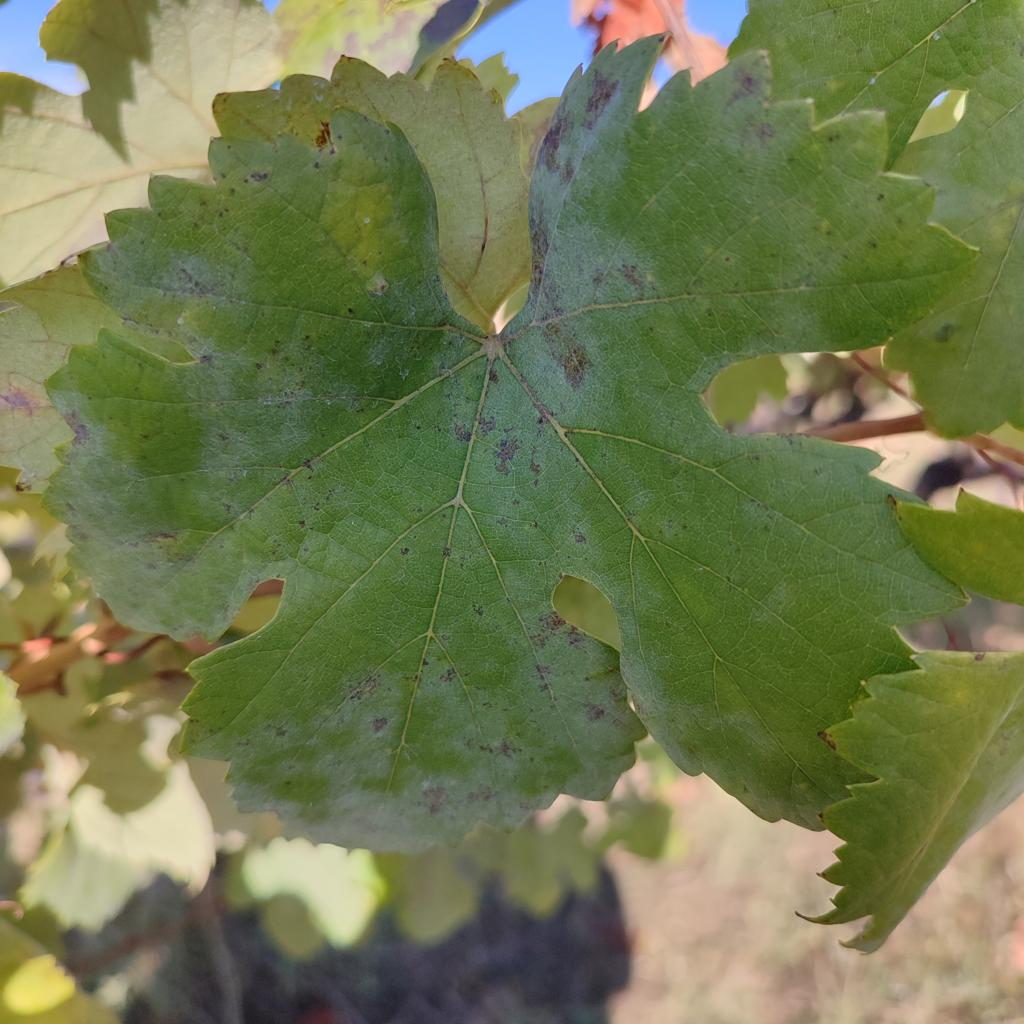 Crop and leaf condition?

grapevine, powdery mildew
